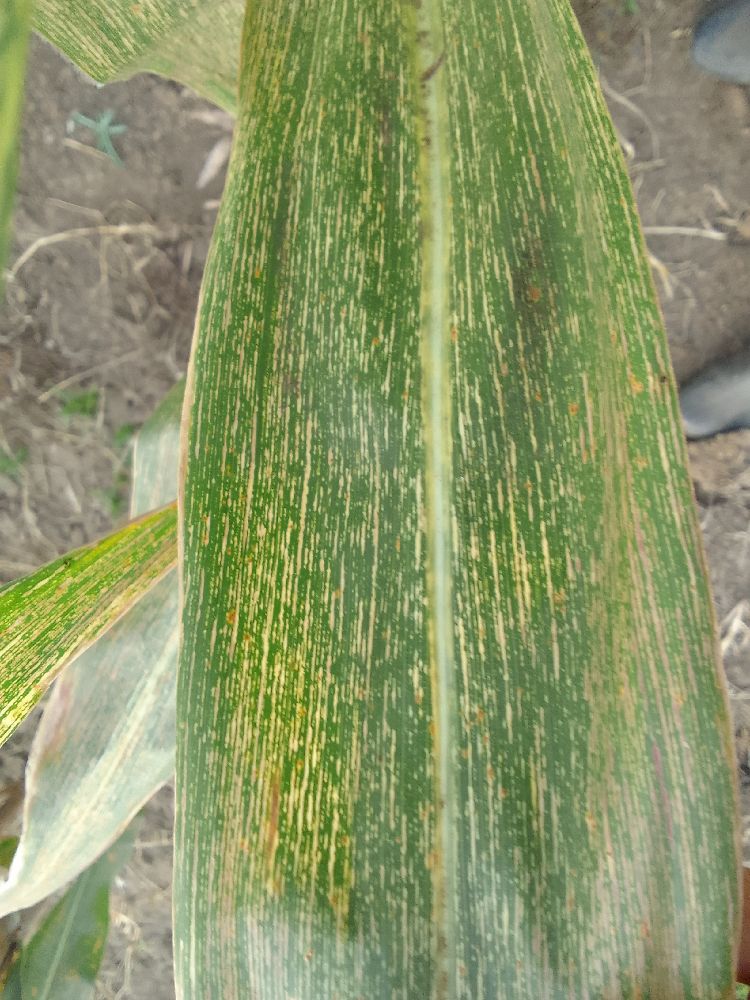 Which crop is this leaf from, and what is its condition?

maize, maize streak virus
